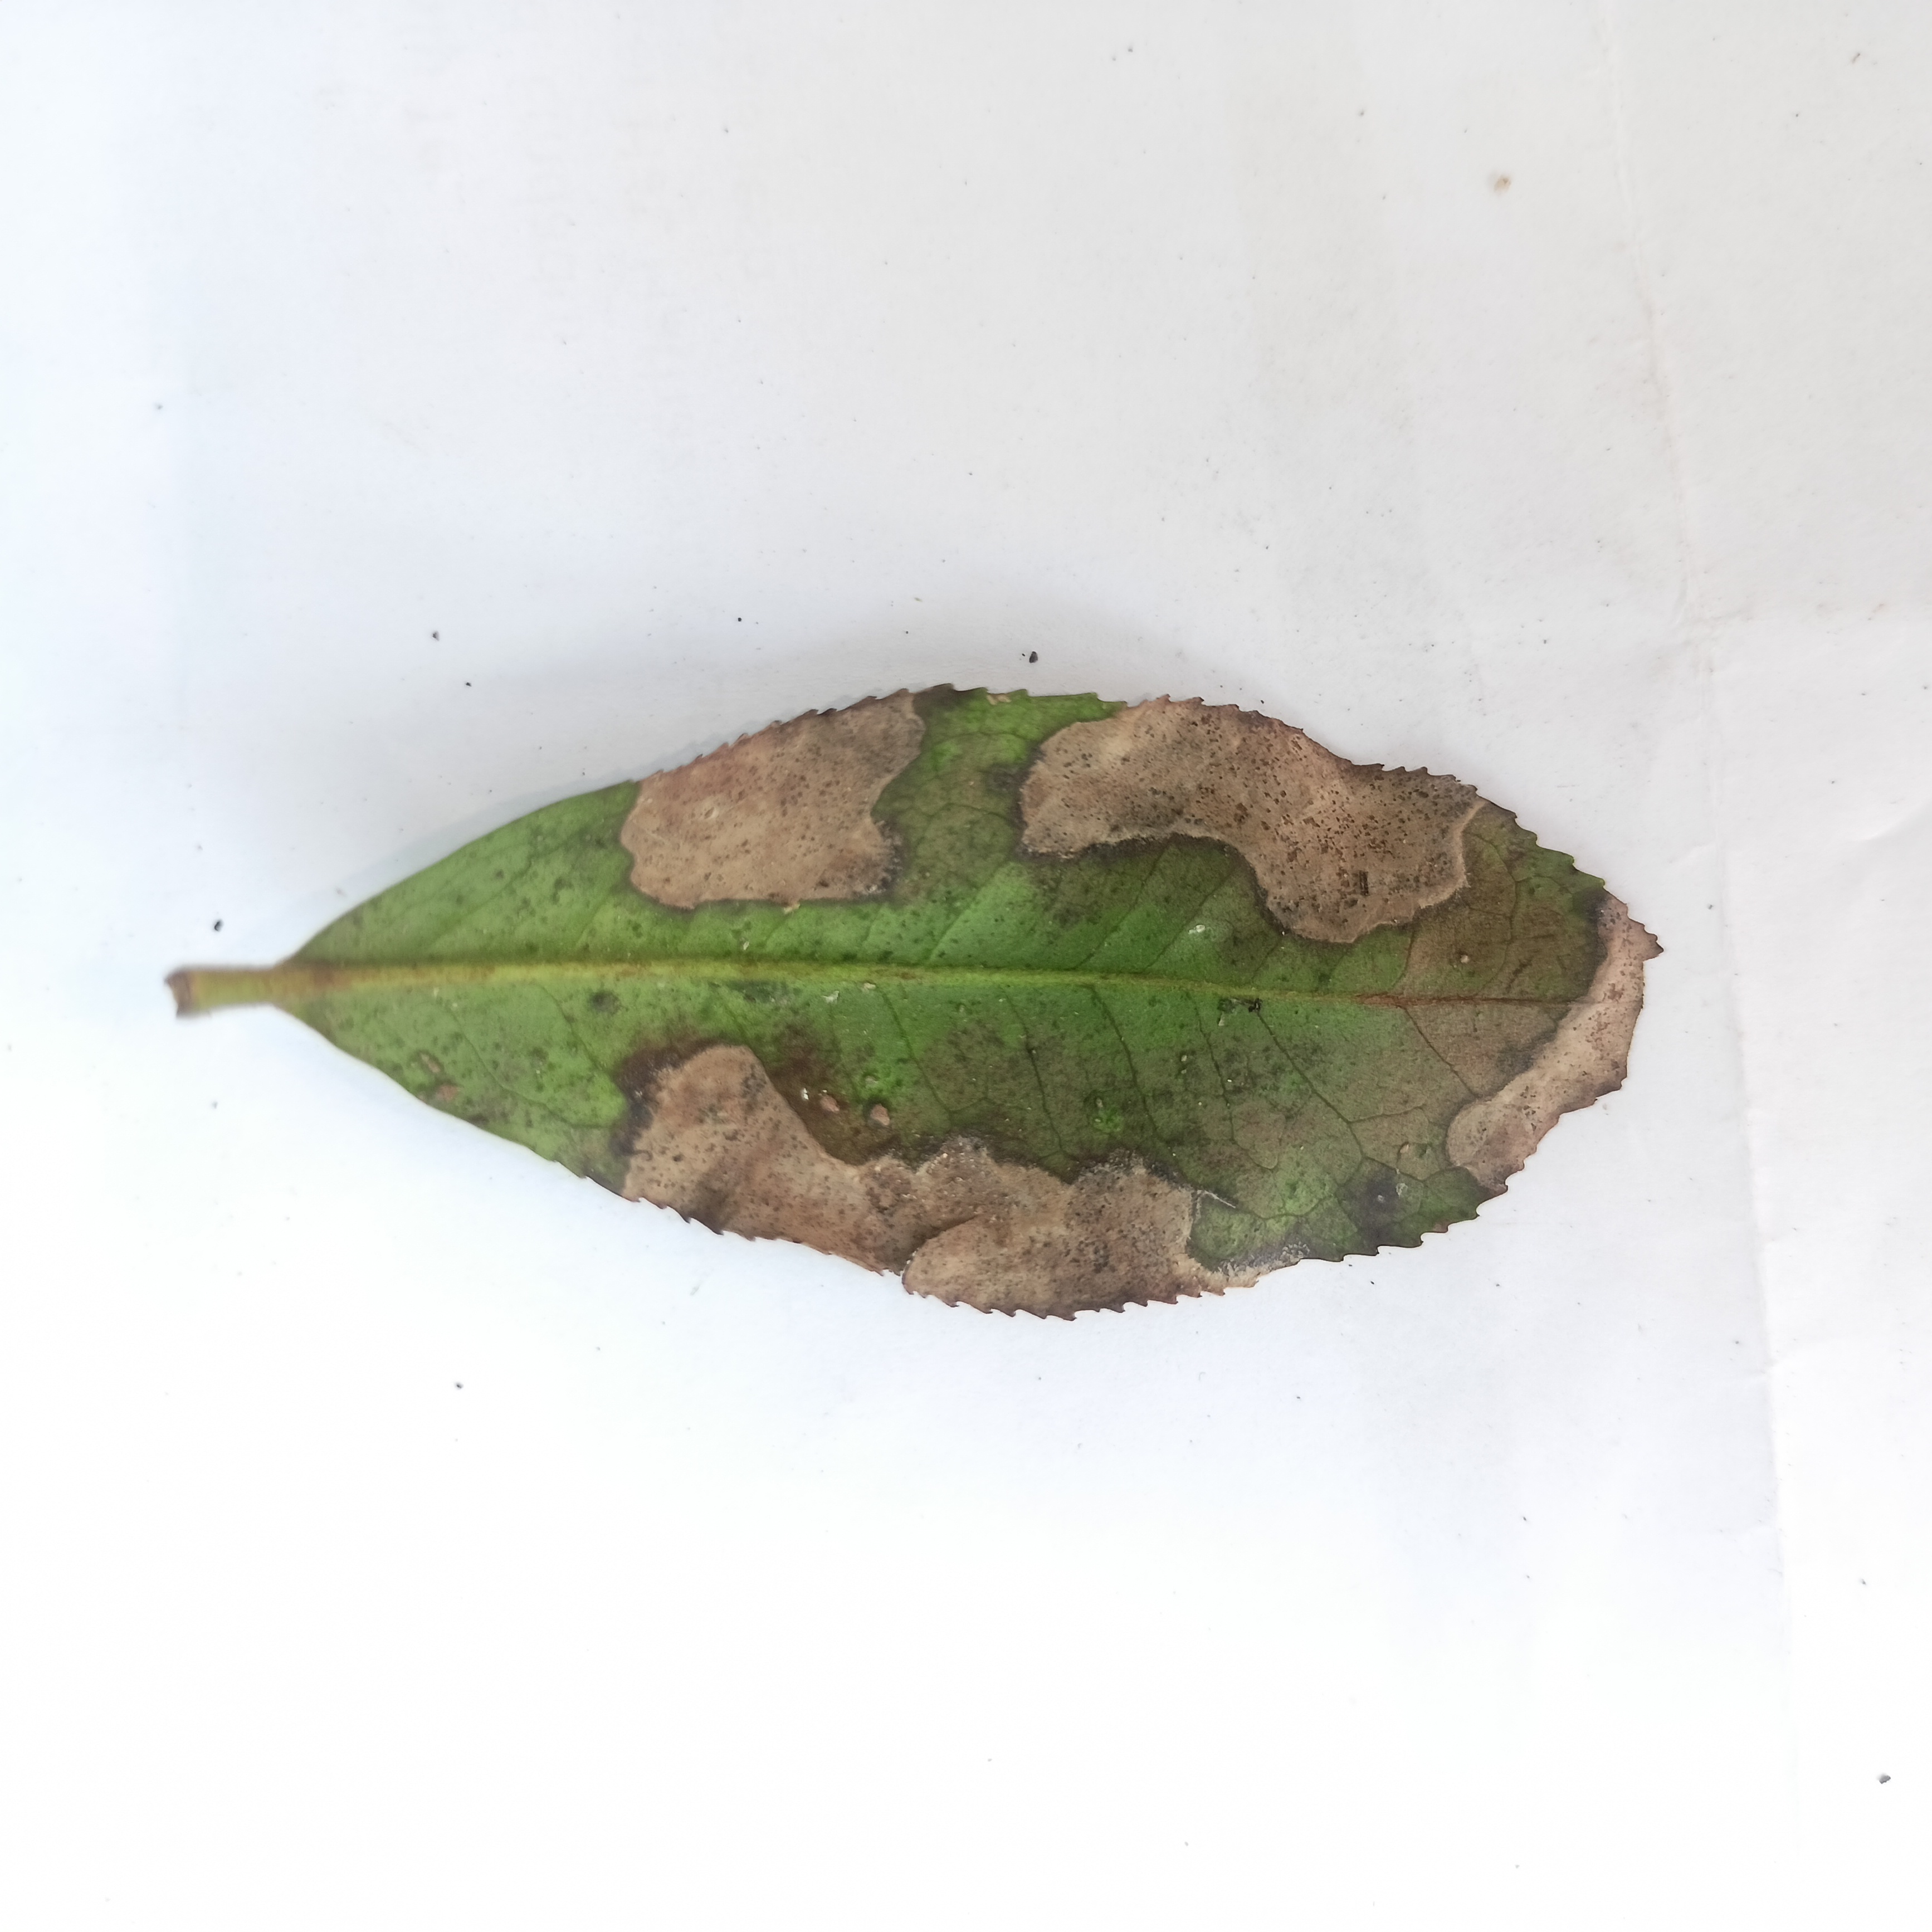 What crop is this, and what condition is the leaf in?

tea, brown blight
